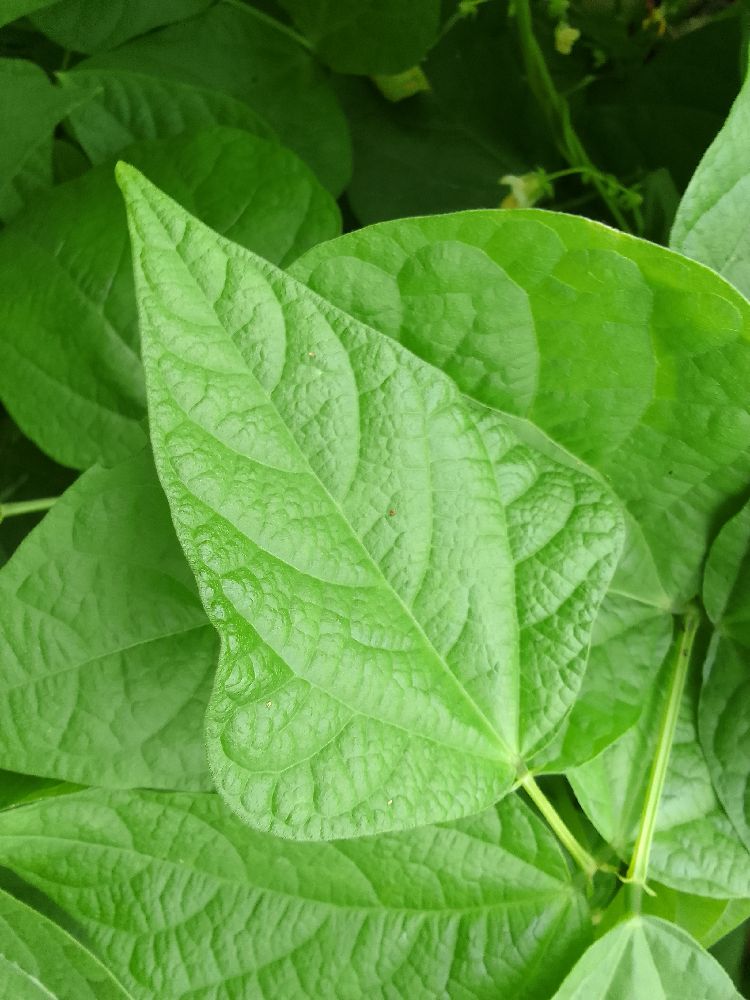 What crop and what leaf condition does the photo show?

common bean, healthy
